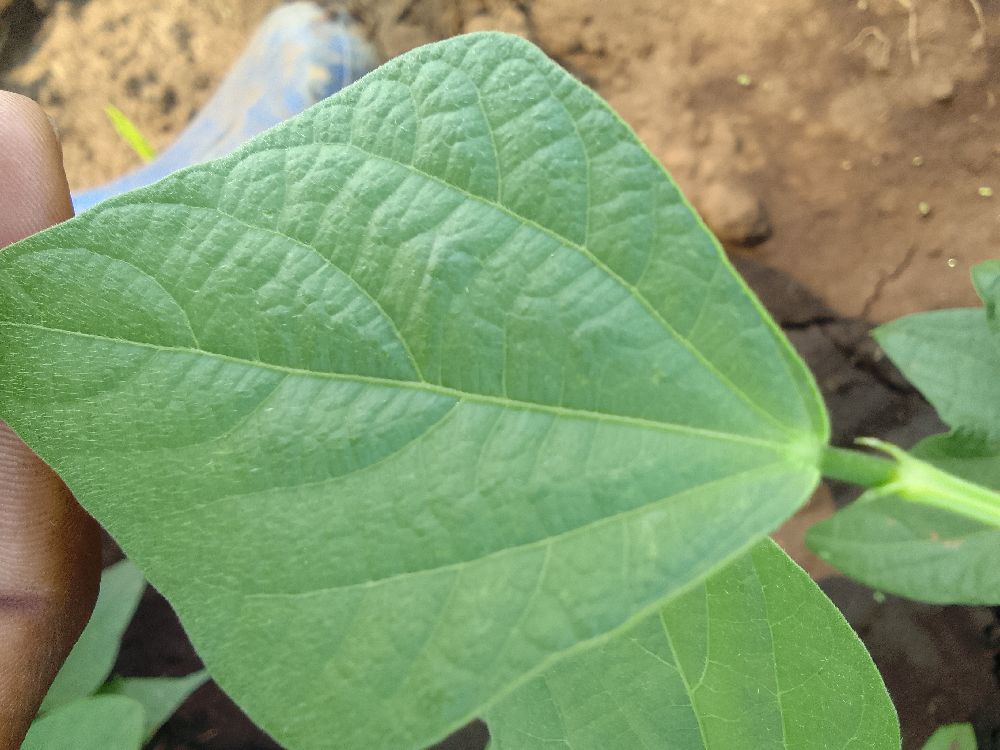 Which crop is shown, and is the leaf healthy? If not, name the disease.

common bean, healthy
